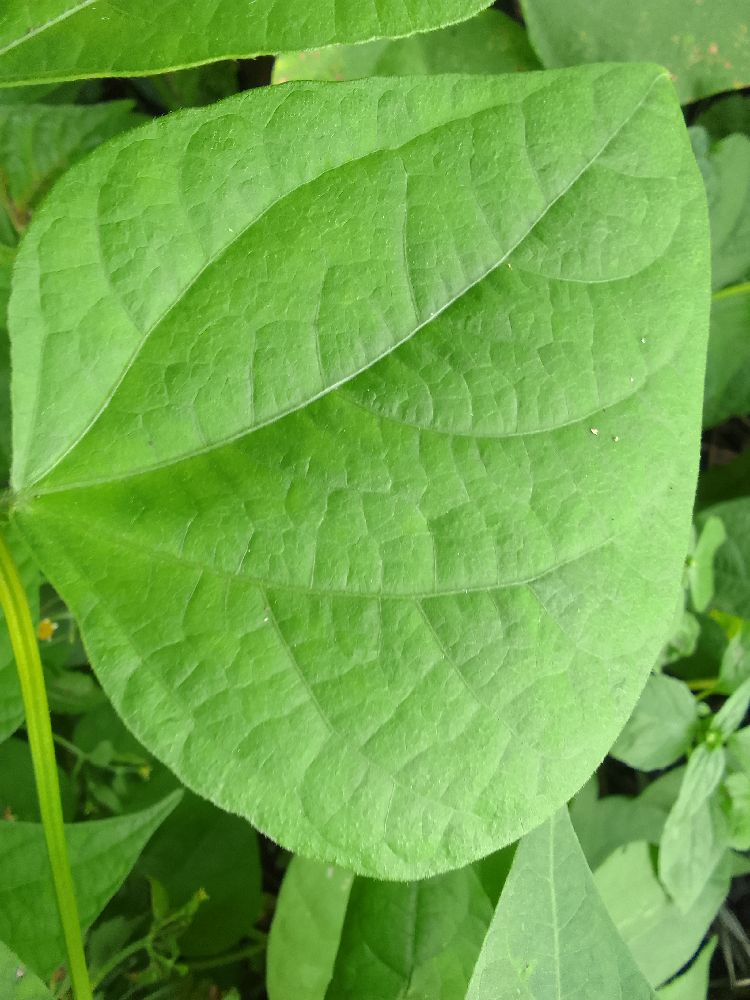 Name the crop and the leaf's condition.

common bean, healthy
